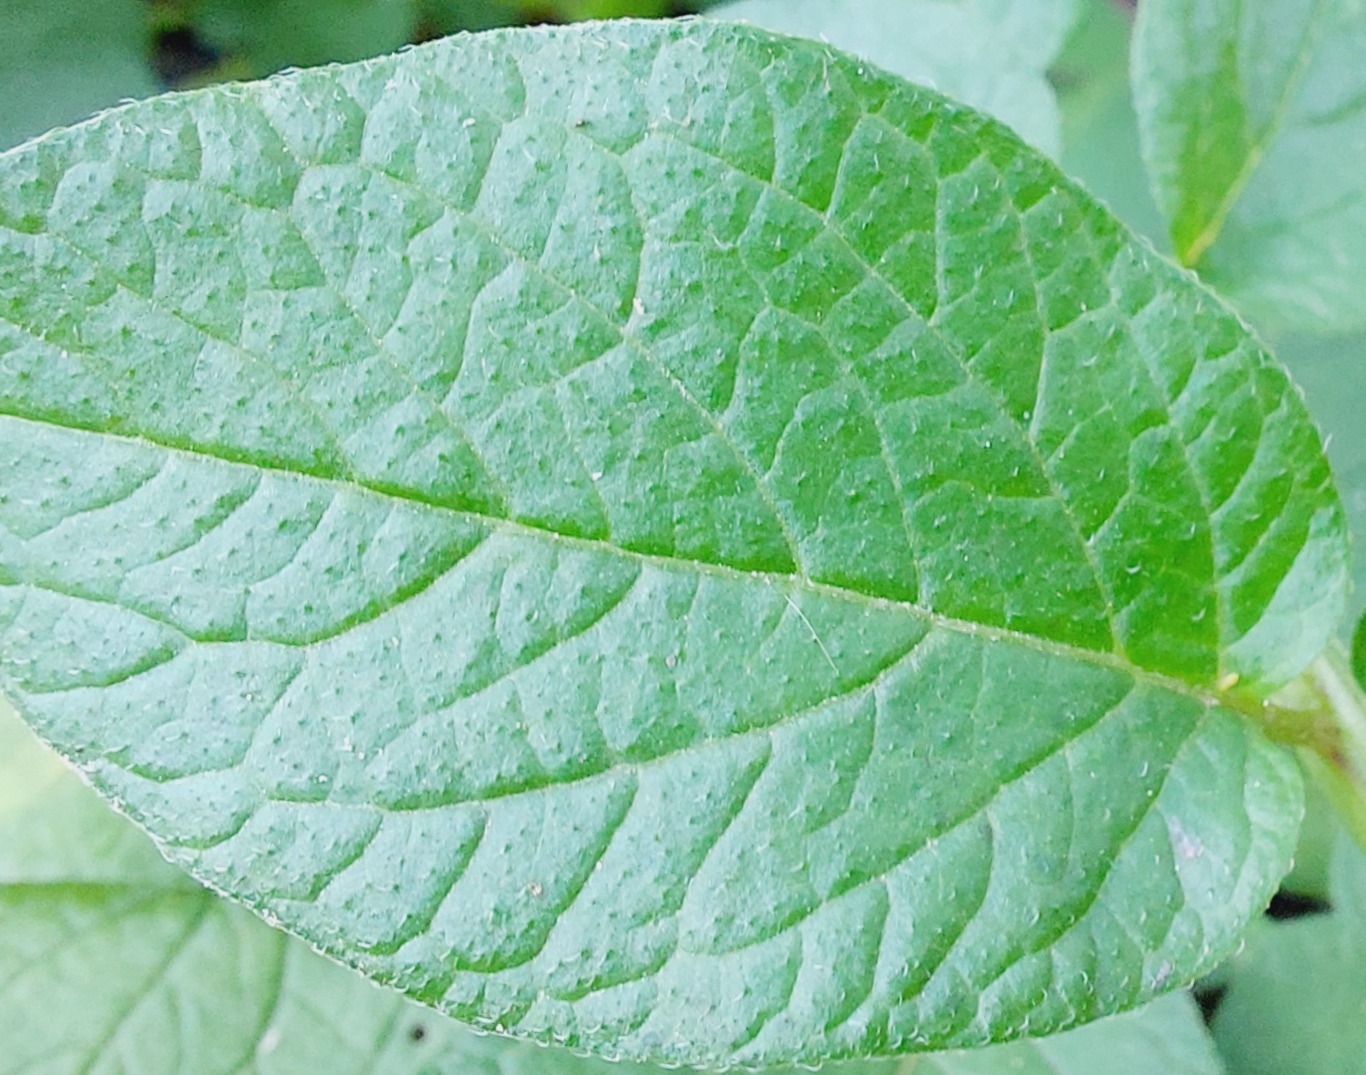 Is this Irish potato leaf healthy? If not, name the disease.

healthy
